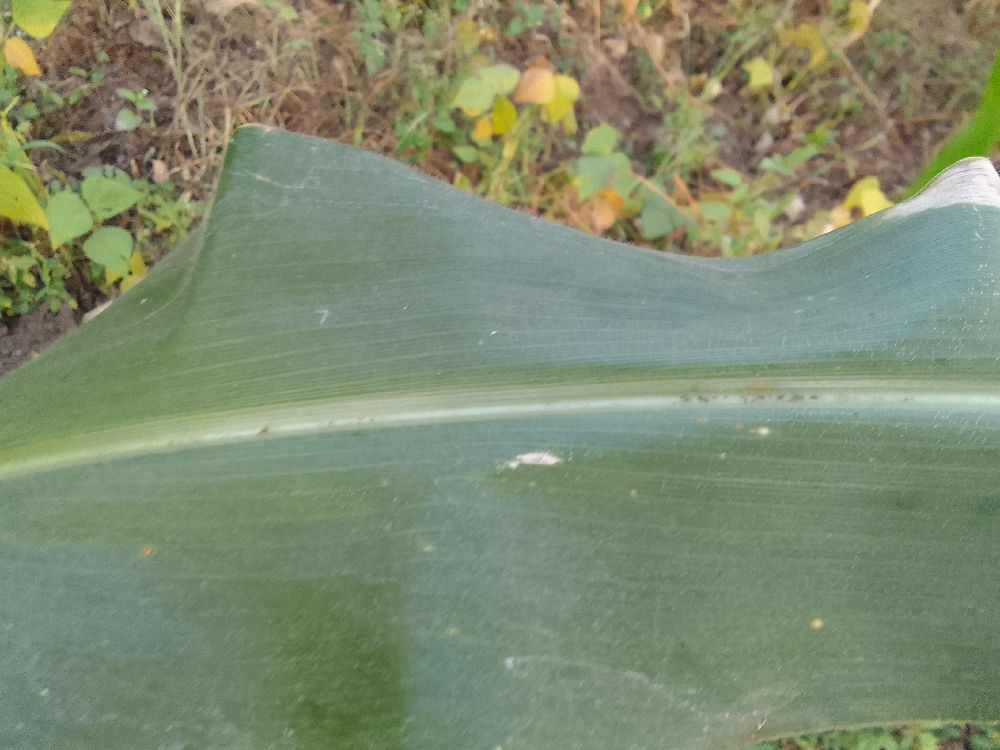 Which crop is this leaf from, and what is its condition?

maize, healthy
